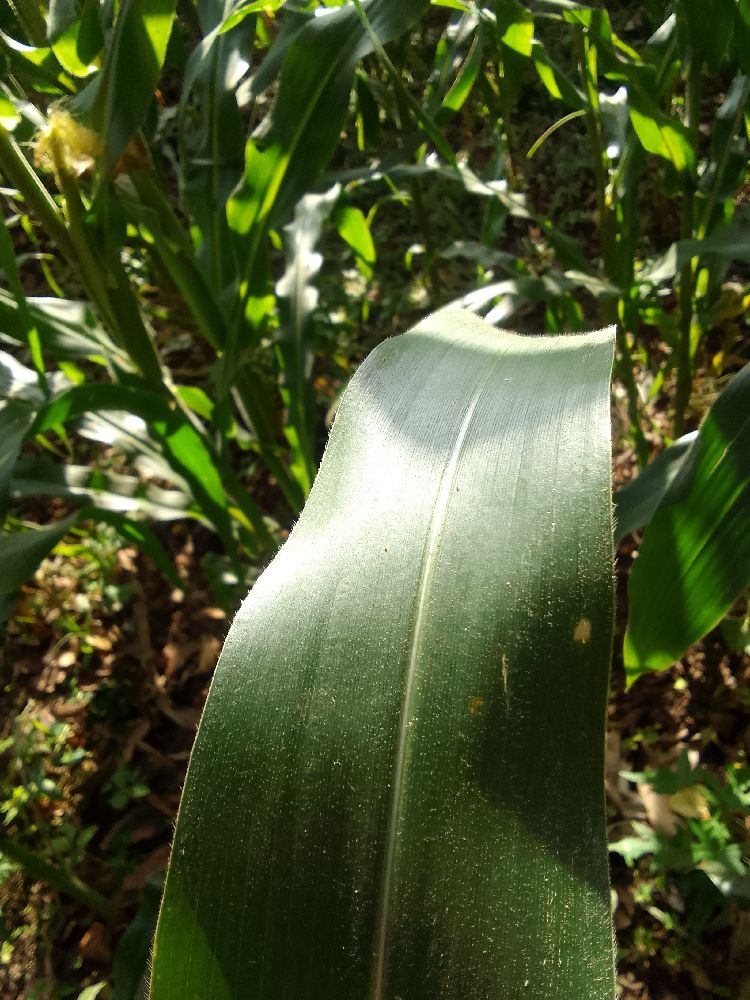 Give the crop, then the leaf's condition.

maize, healthy
